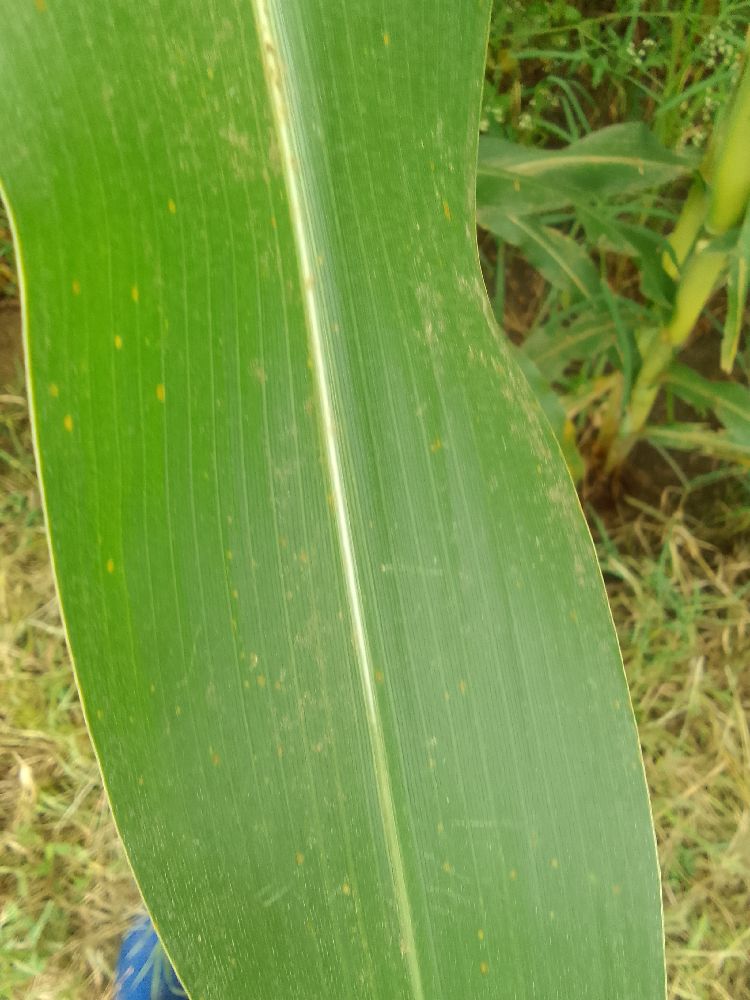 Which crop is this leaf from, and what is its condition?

maize, healthy
